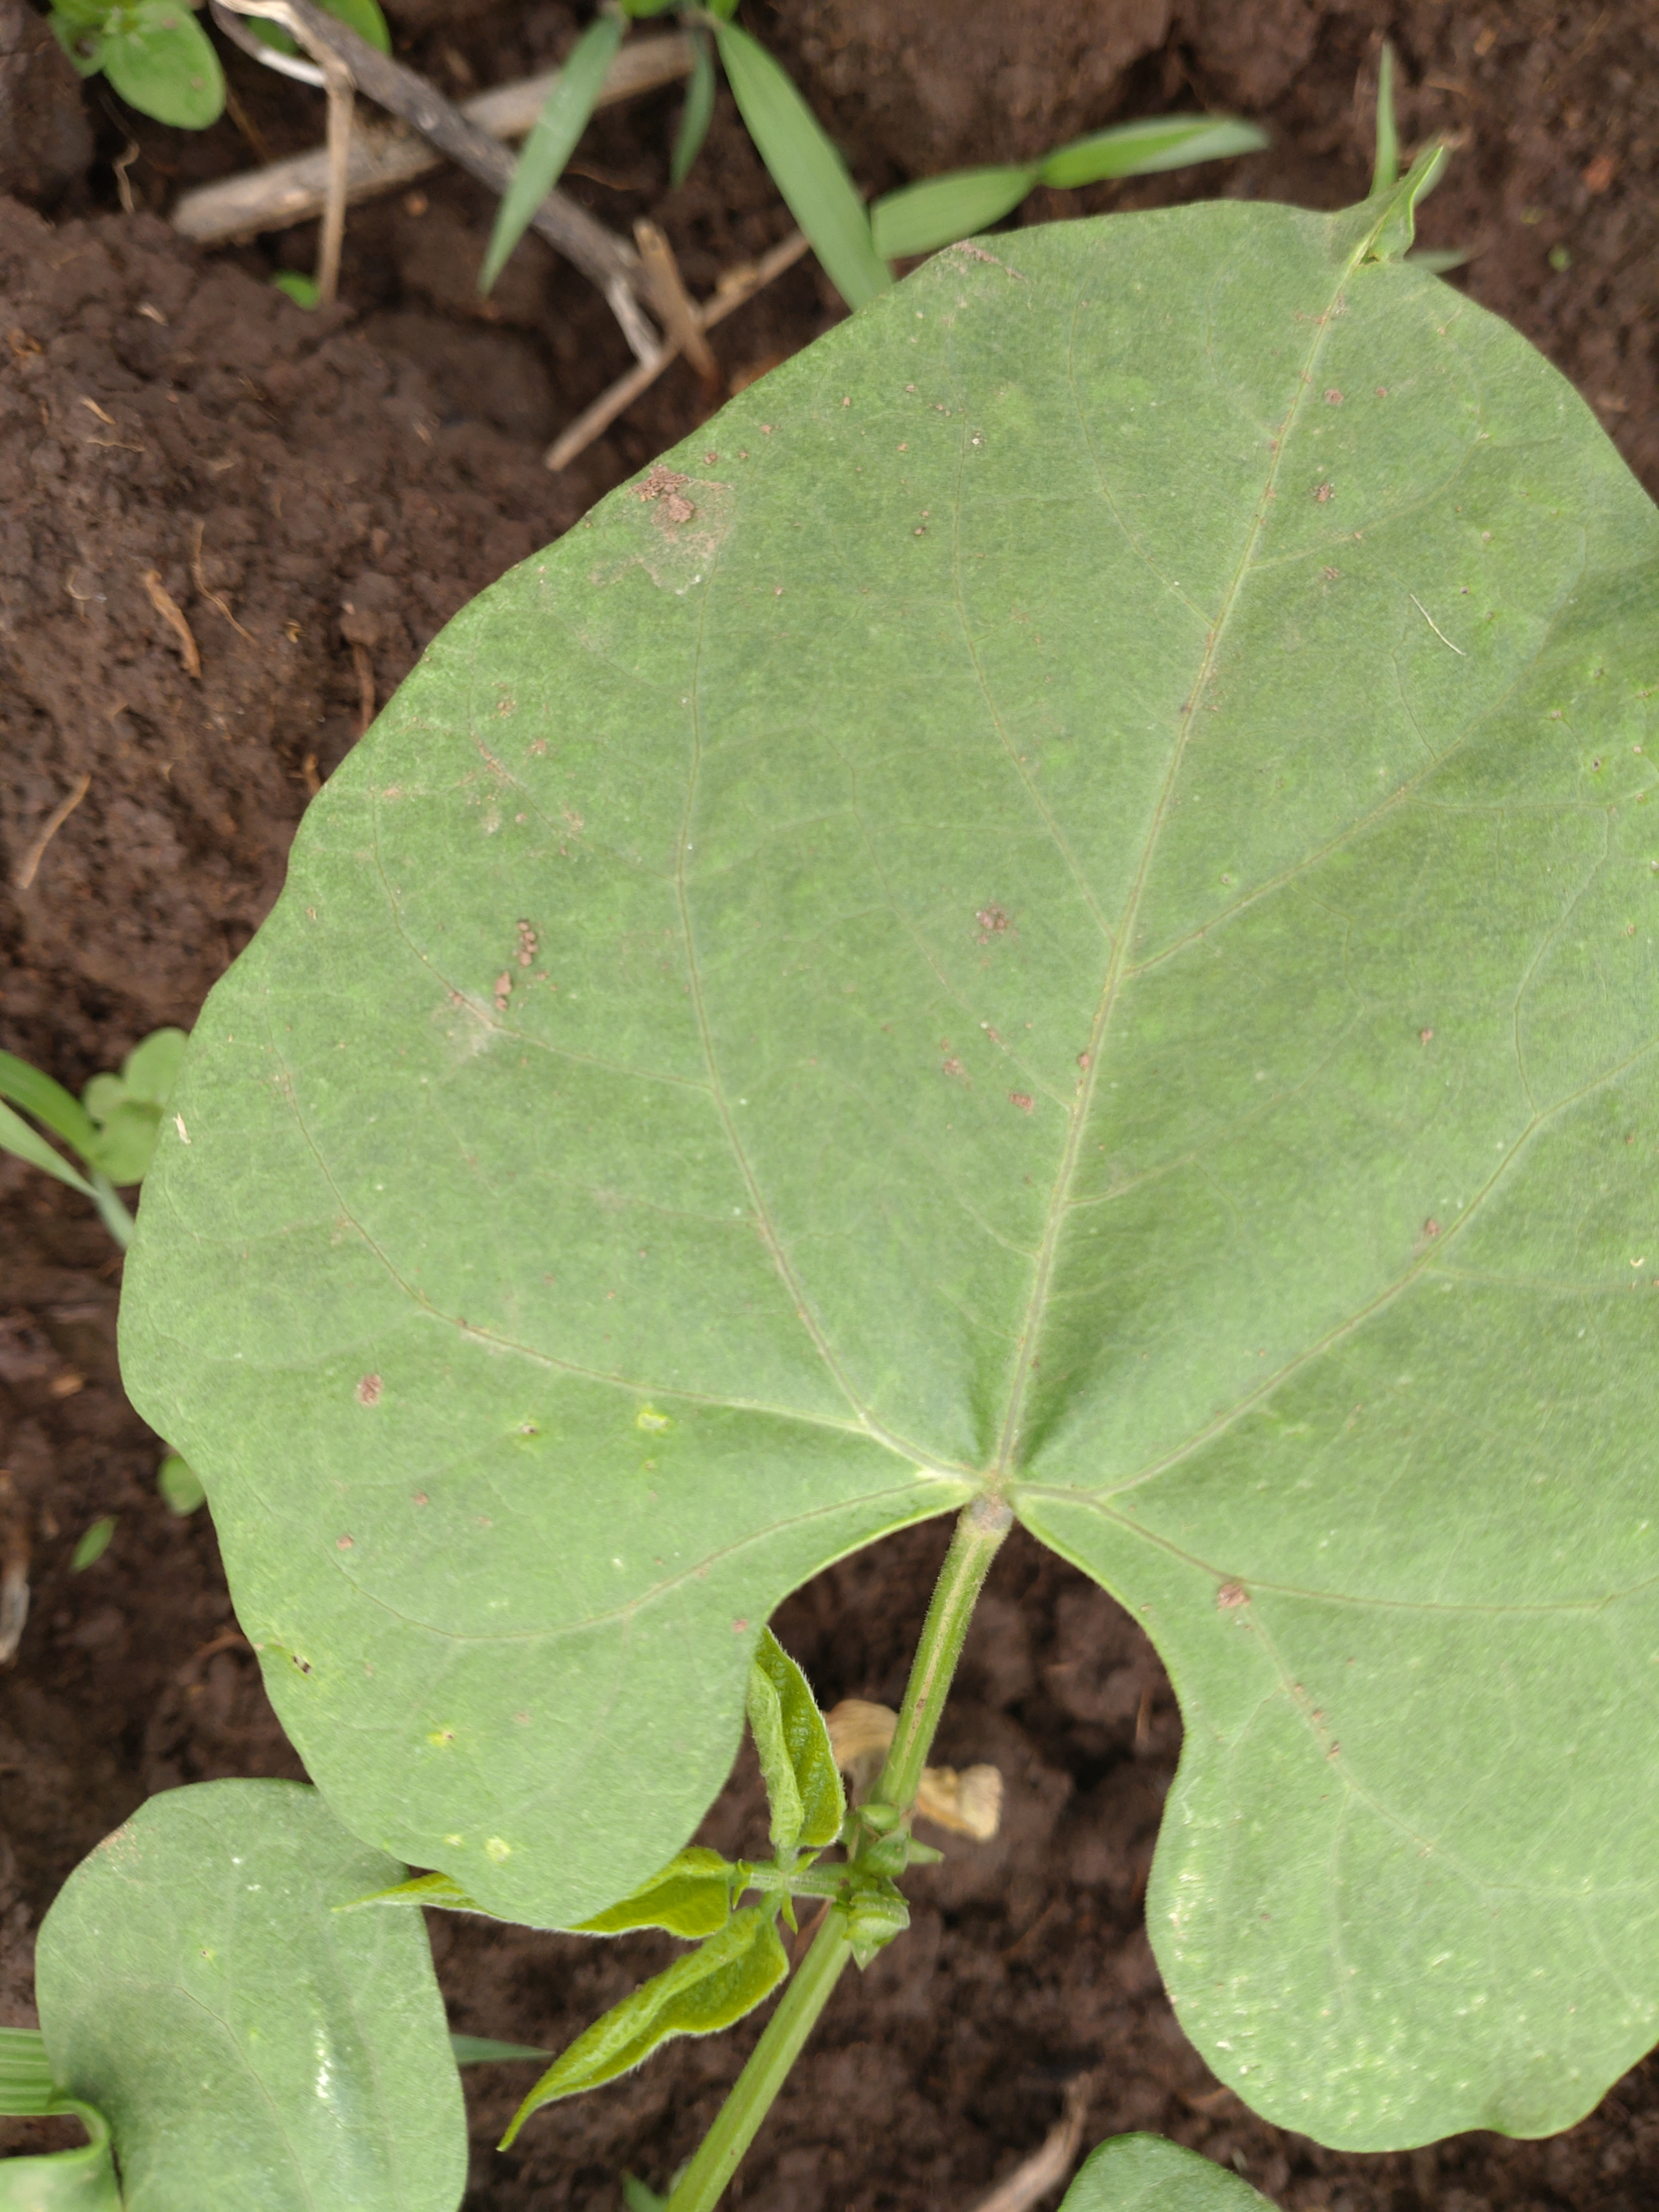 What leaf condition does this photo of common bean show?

healthy
